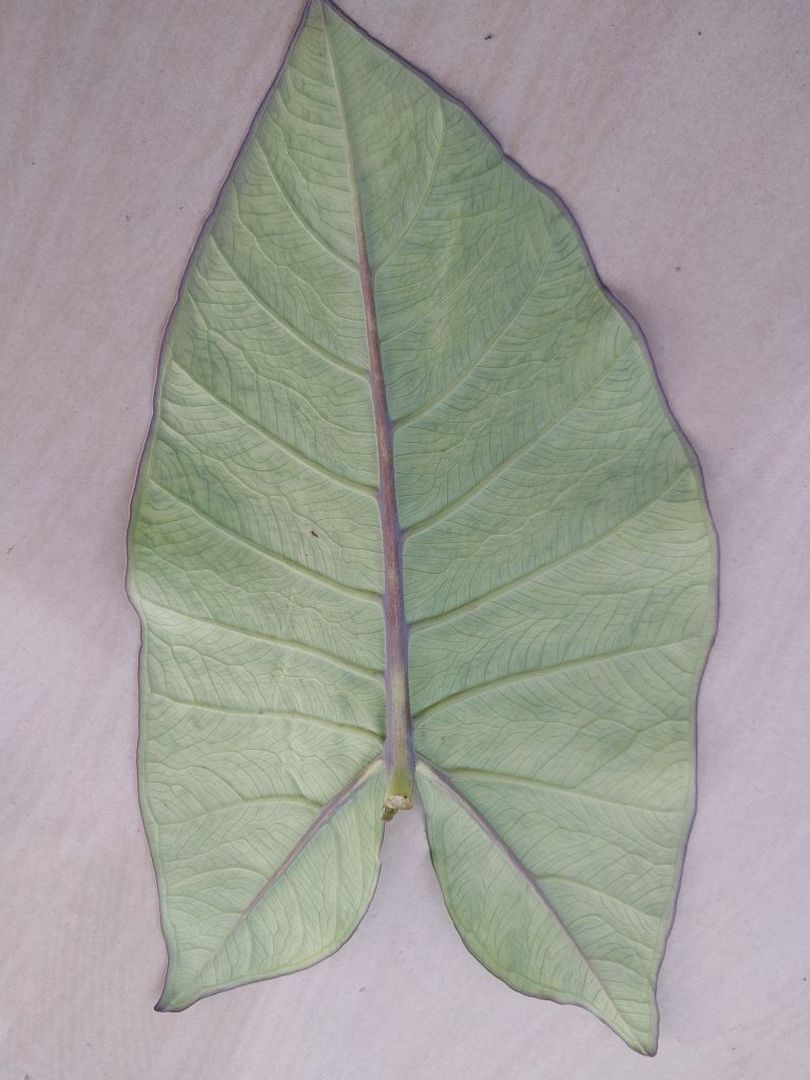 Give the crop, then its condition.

taro, mosaic
